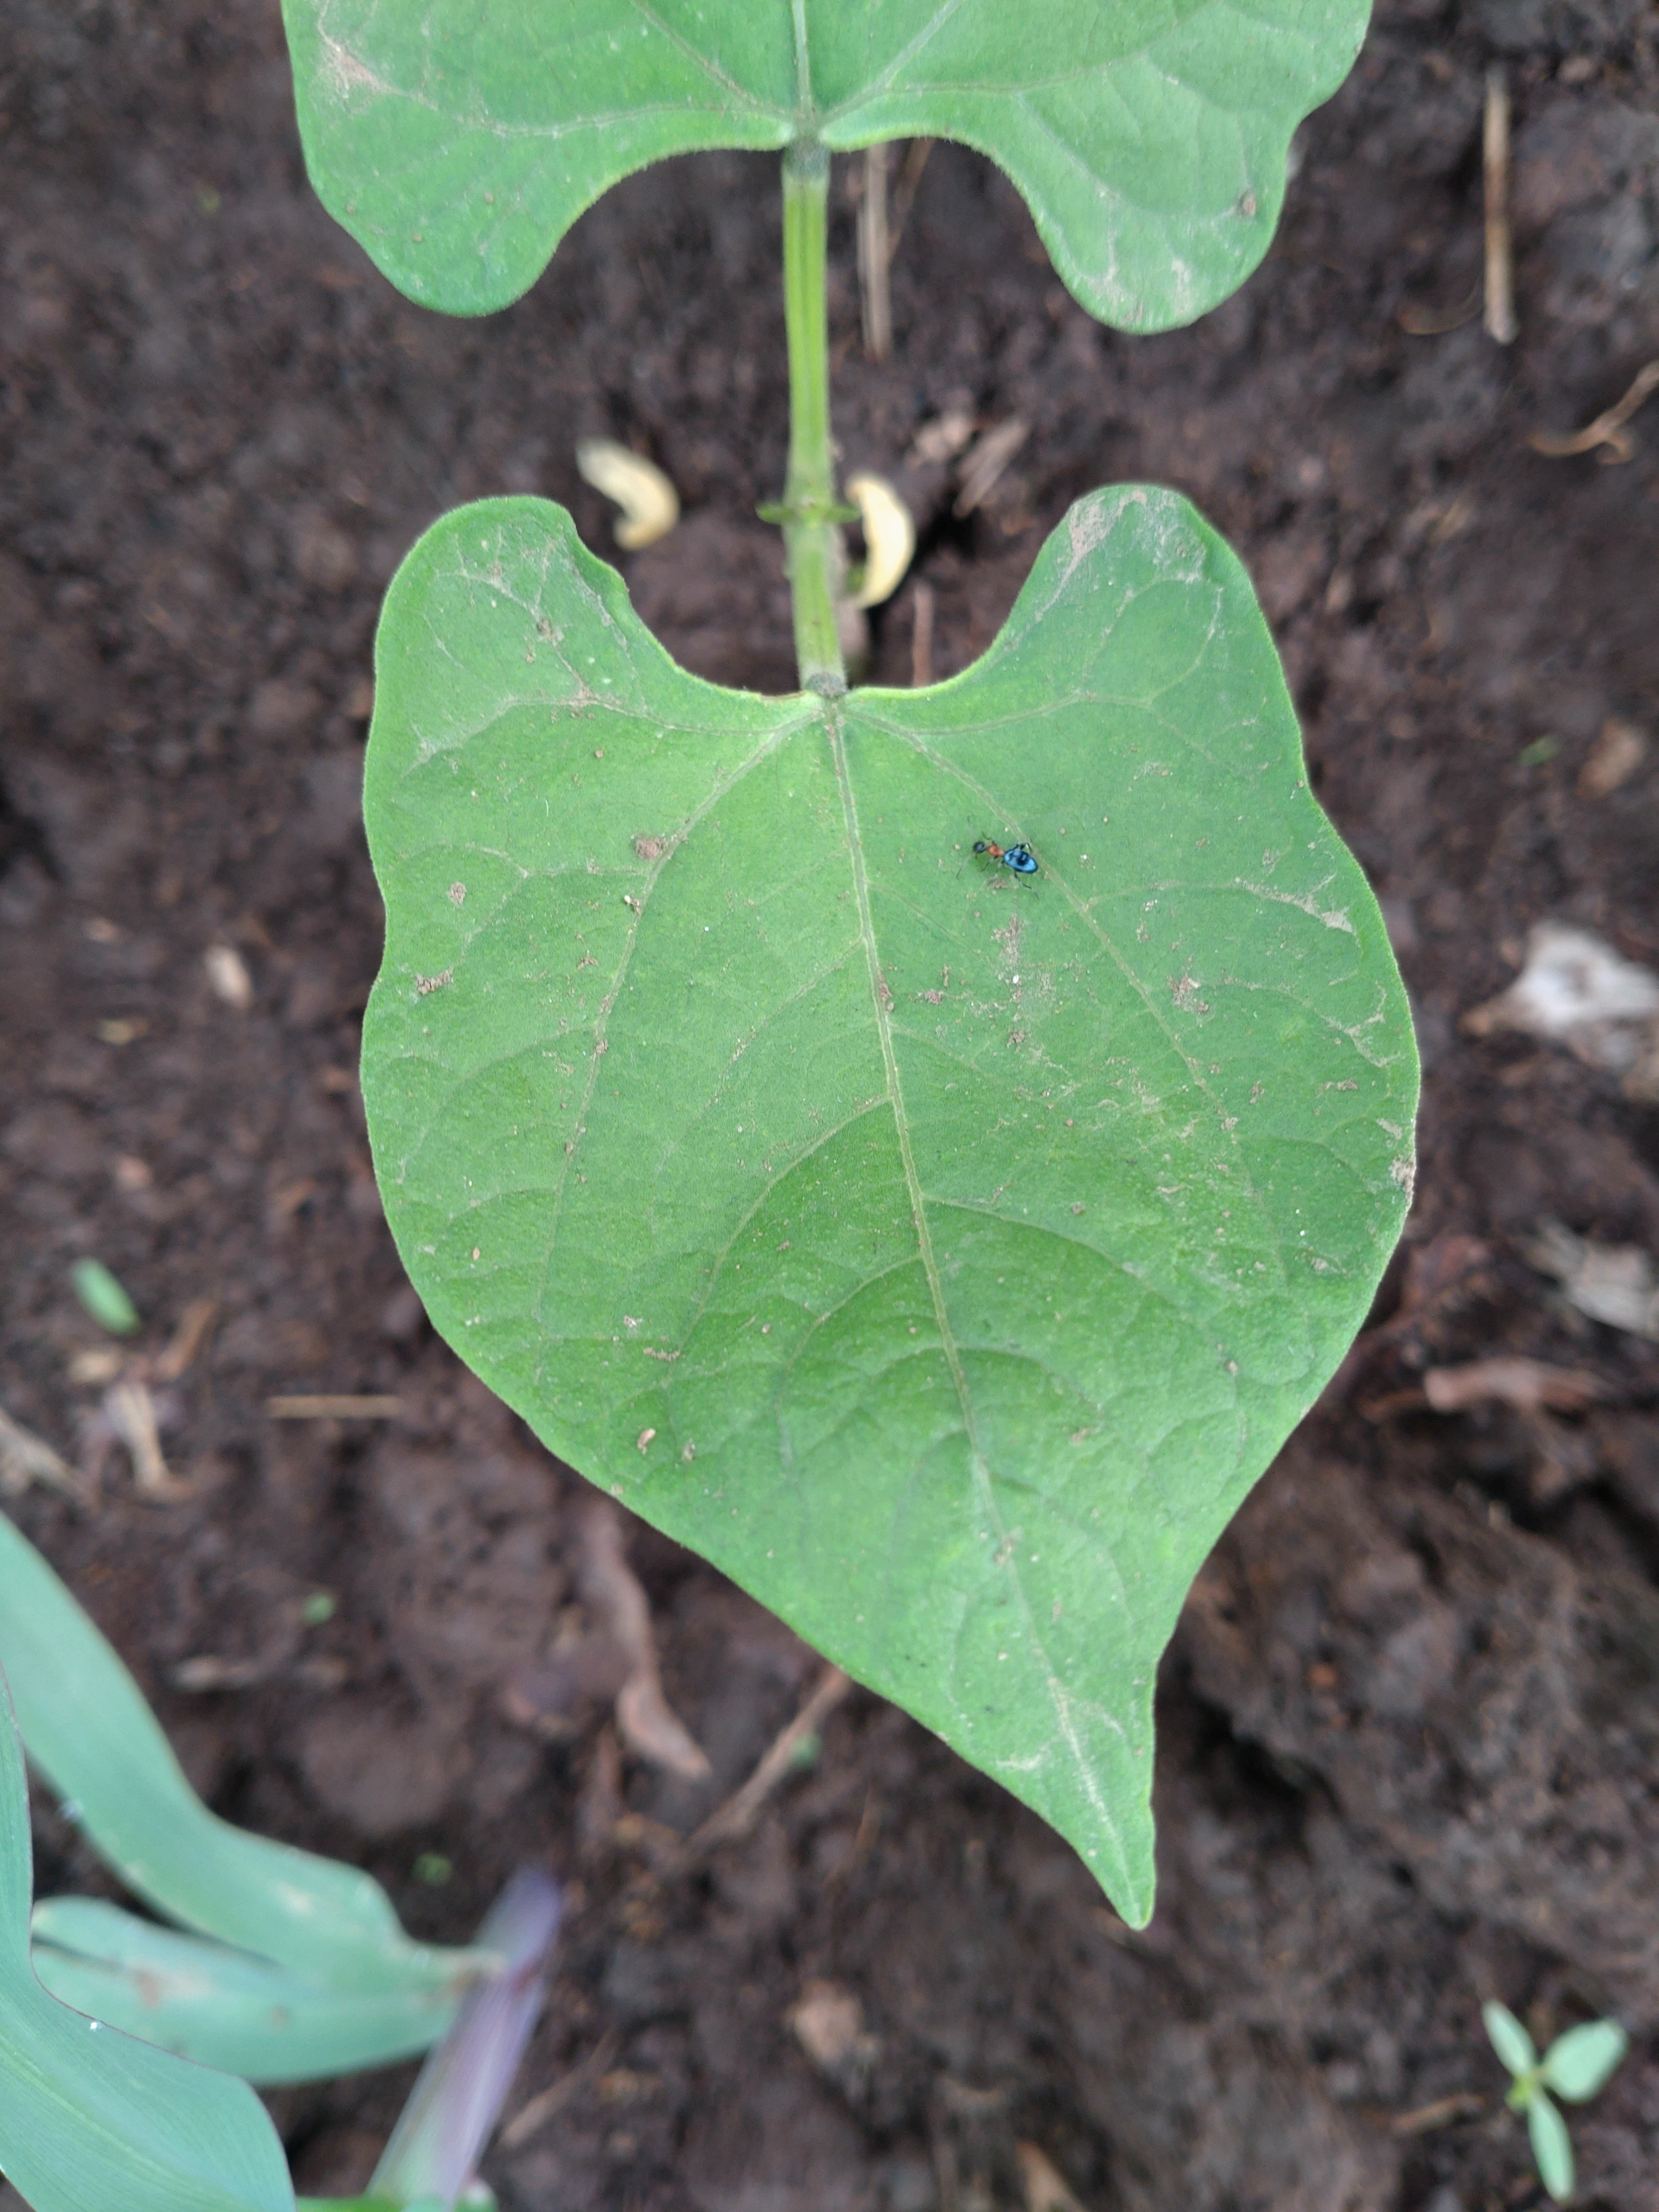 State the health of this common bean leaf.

healthy
